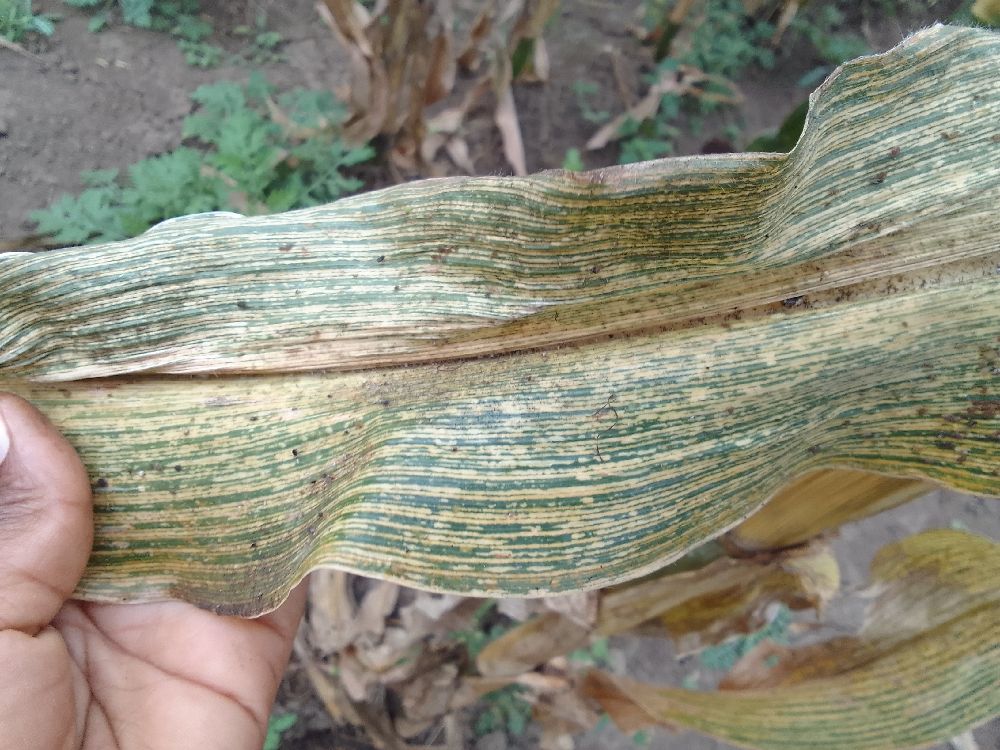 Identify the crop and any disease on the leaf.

maize, maize streak virus
